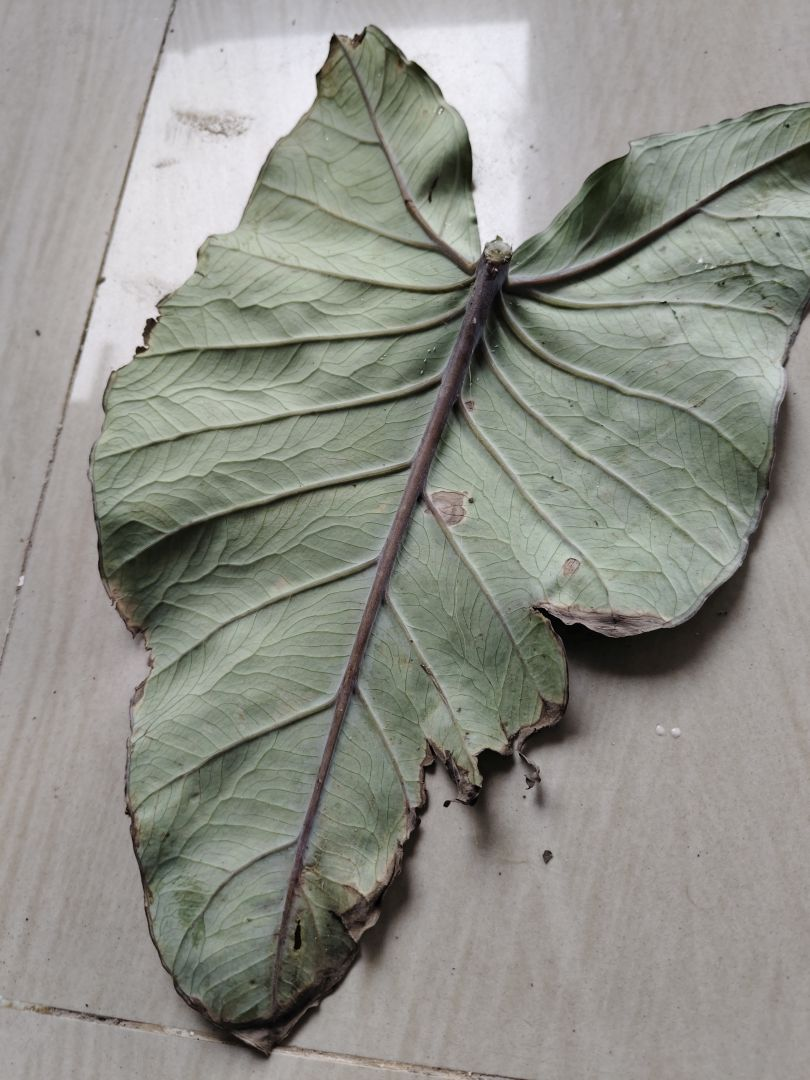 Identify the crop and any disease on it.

taro, leaf blight
